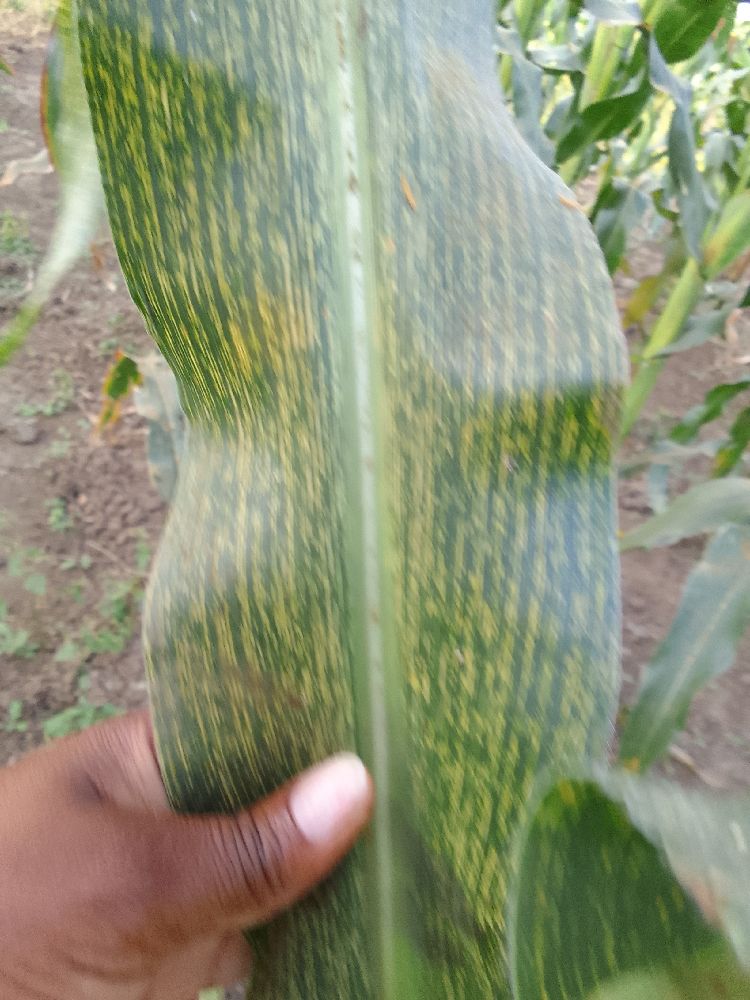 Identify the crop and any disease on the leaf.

maize, maize streak virus
